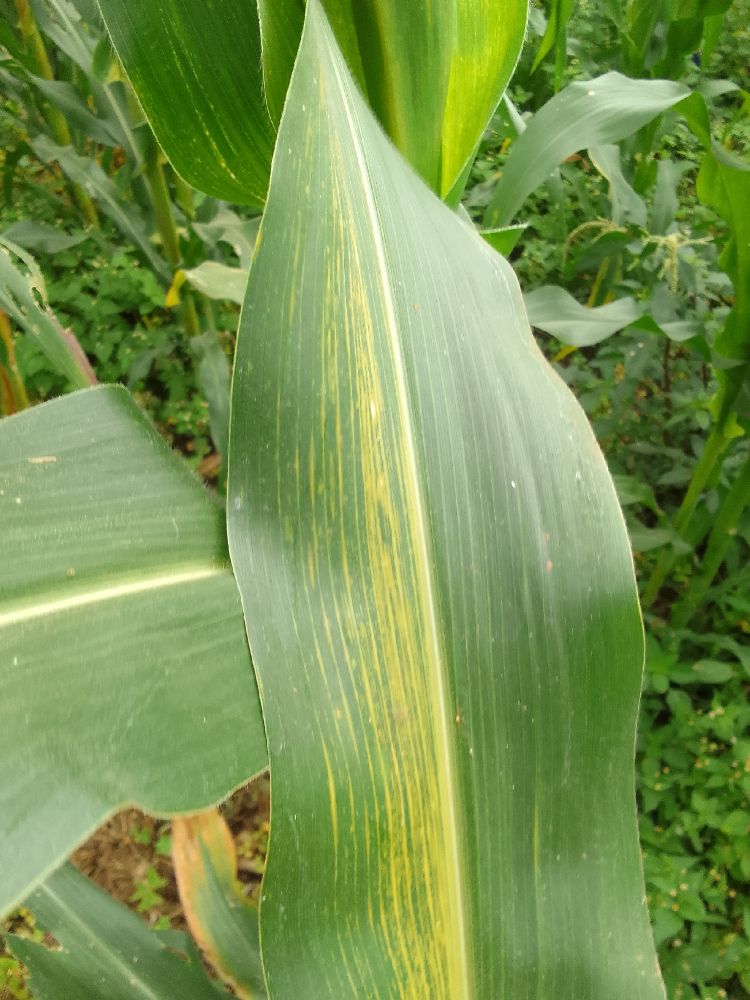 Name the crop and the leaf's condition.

maize, maize lethal necrosis
